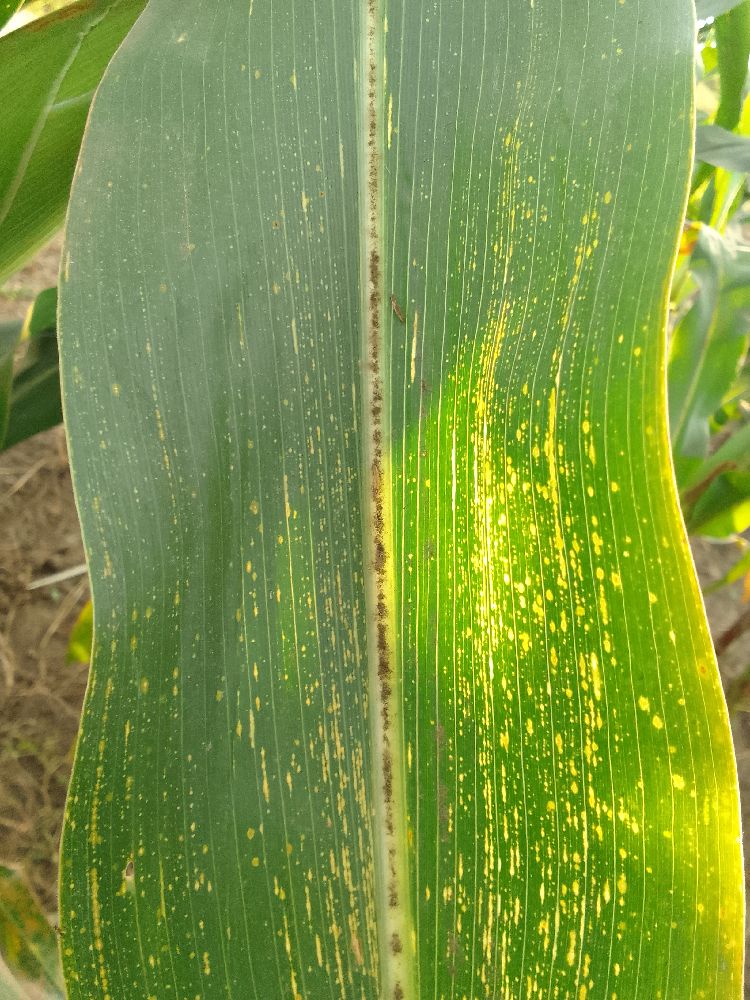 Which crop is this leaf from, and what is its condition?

maize, maize streak virus
